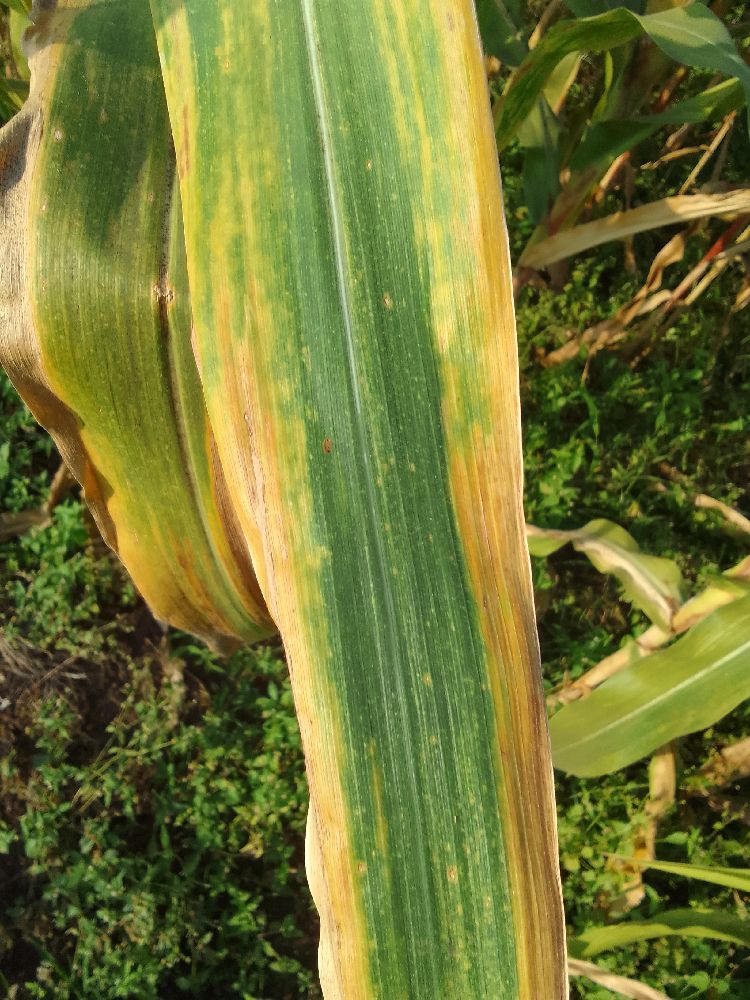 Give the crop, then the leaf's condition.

maize, maize lethal necrosis
